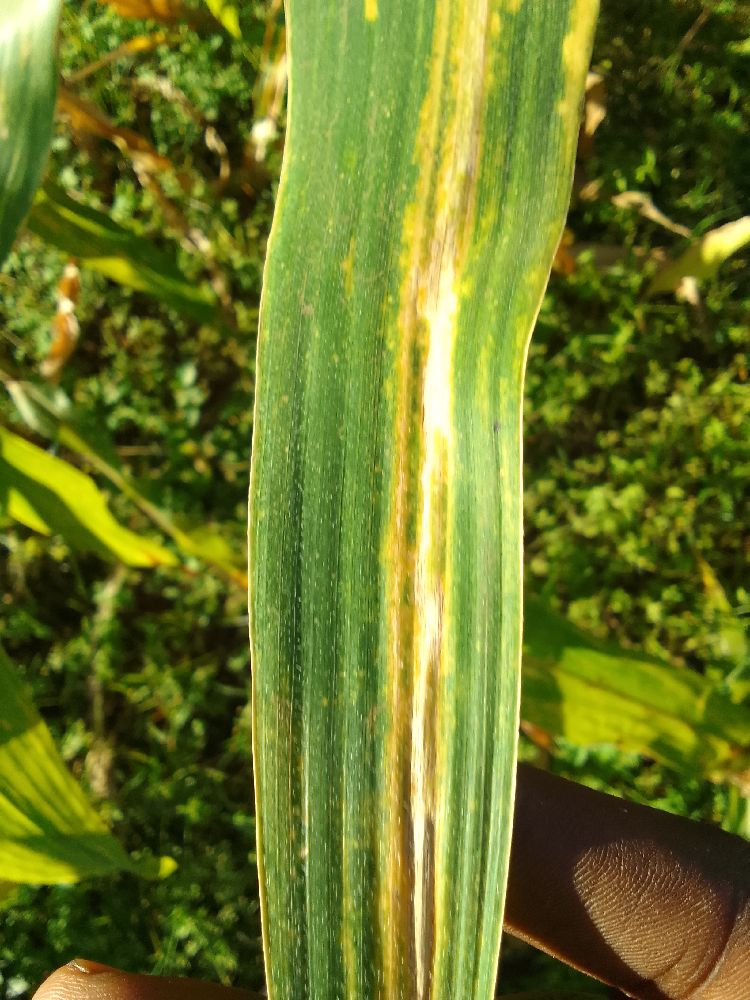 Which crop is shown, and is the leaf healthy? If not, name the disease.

maize, maize lethal necrosis
